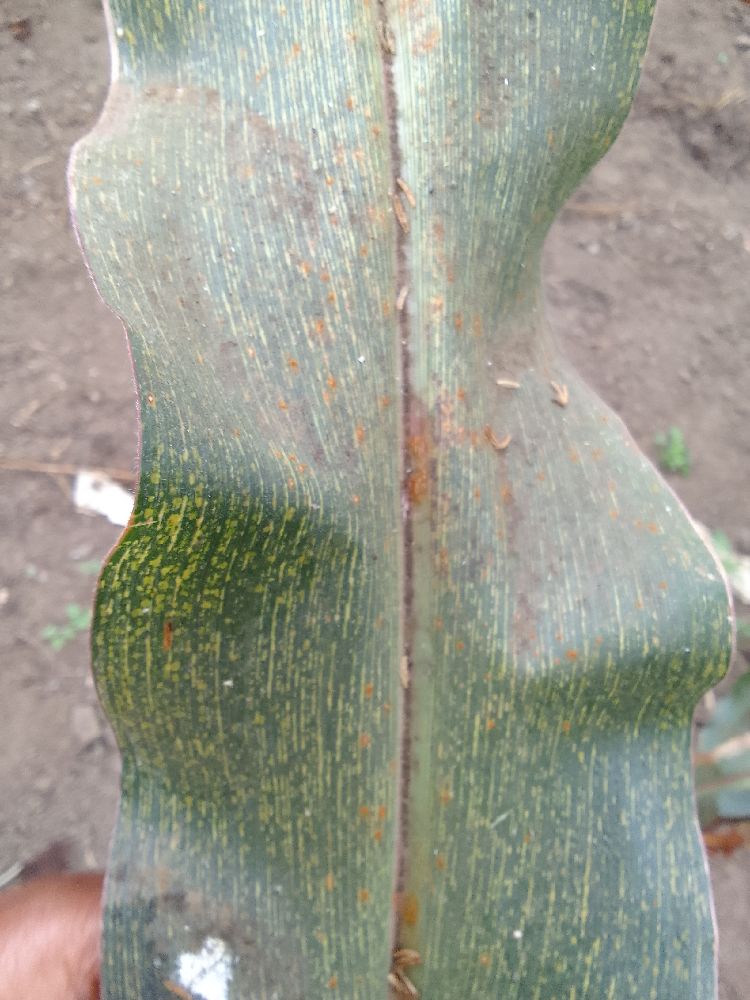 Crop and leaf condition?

maize, maize streak virus
